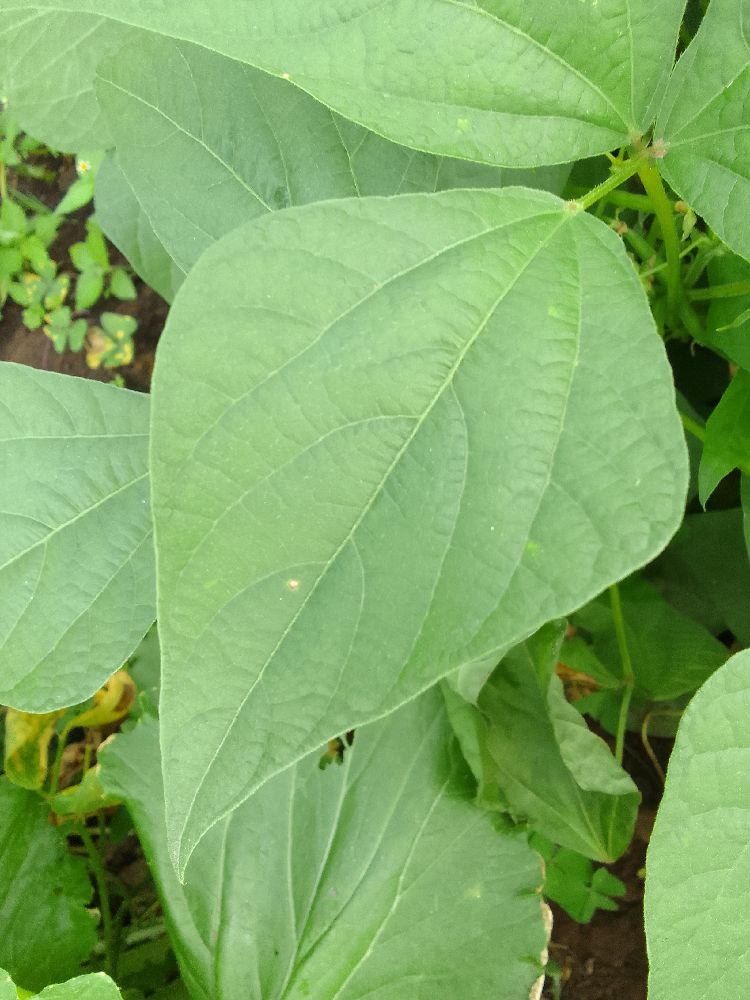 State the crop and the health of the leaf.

common bean, healthy
